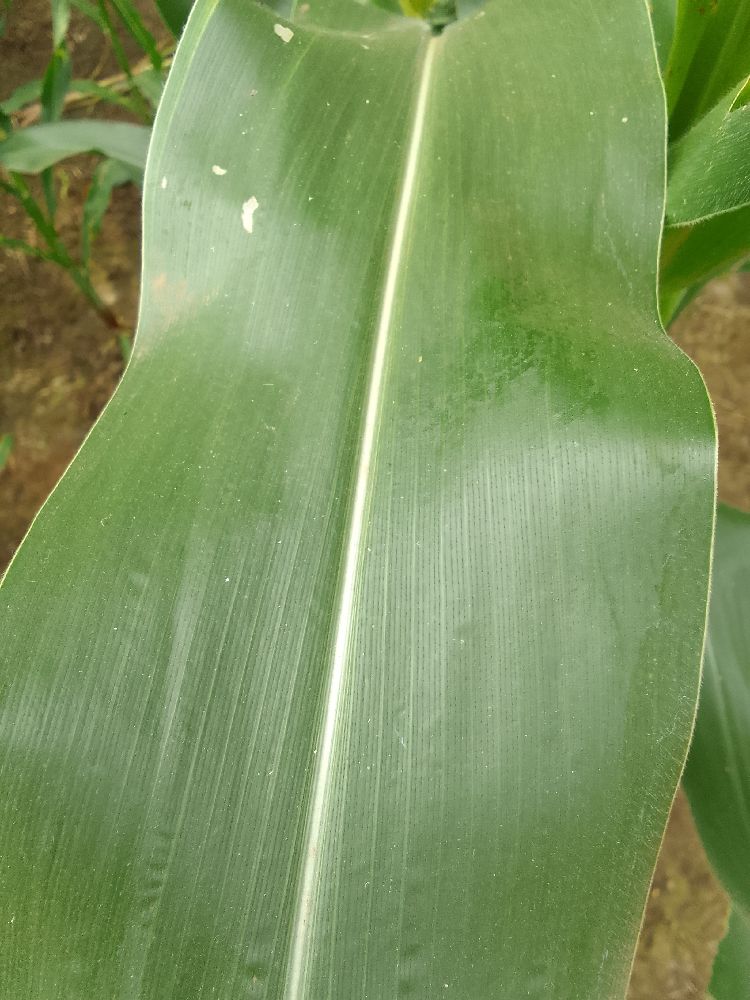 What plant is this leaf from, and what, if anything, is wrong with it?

maize, healthy
